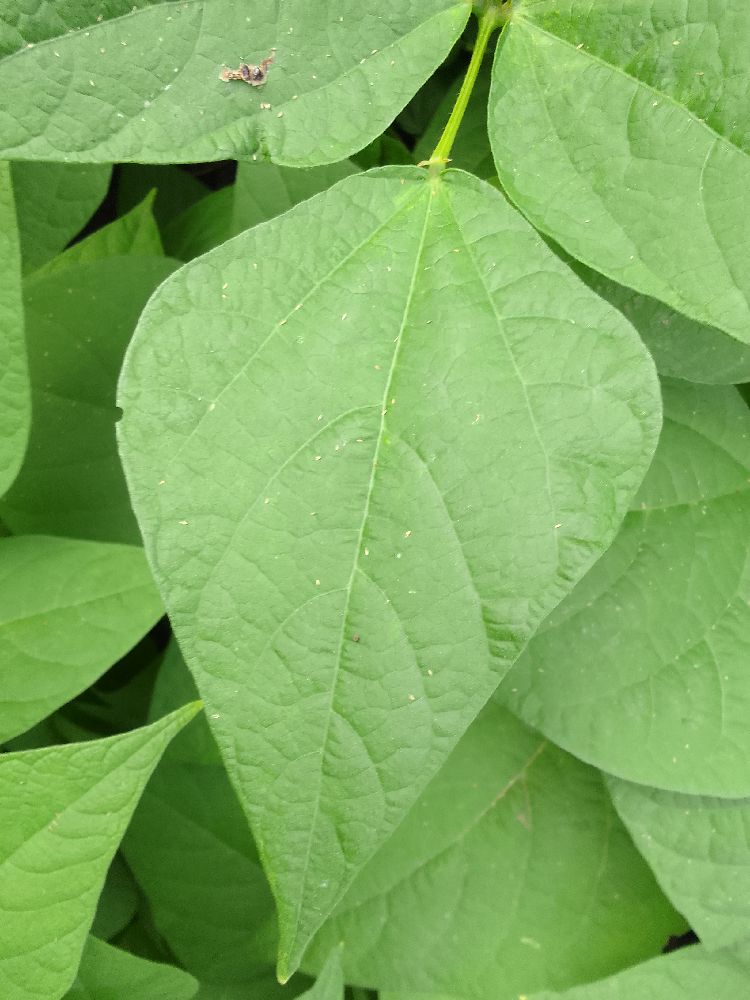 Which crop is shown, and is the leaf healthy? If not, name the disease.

common bean, healthy
